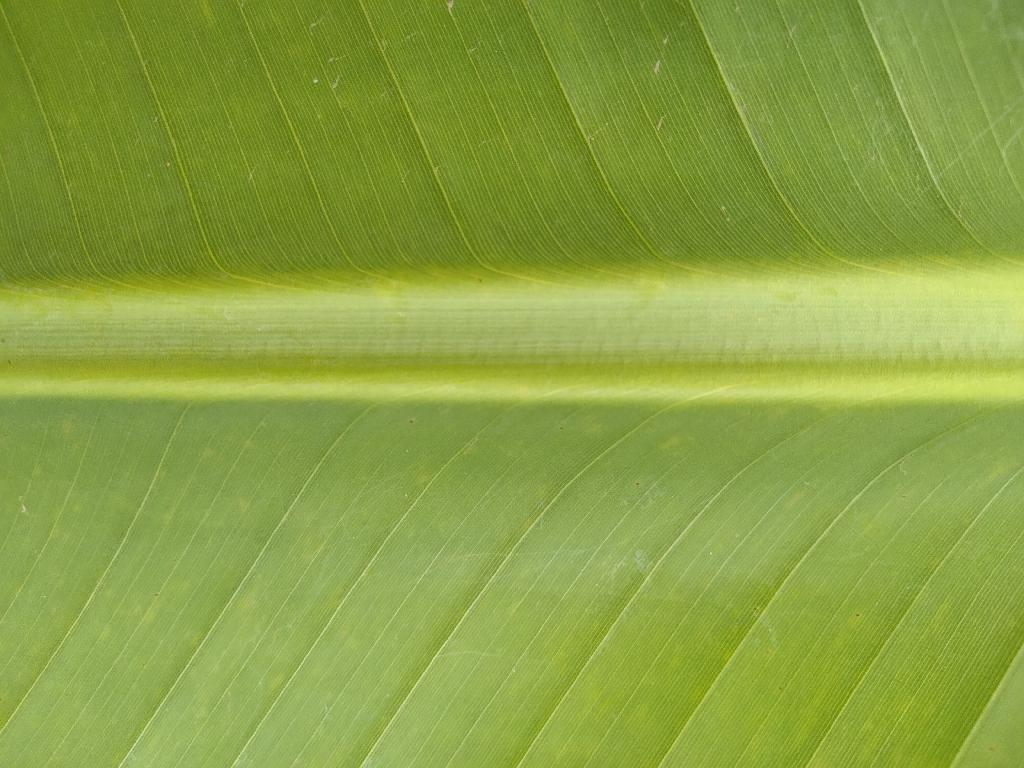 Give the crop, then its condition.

banana, healthy
